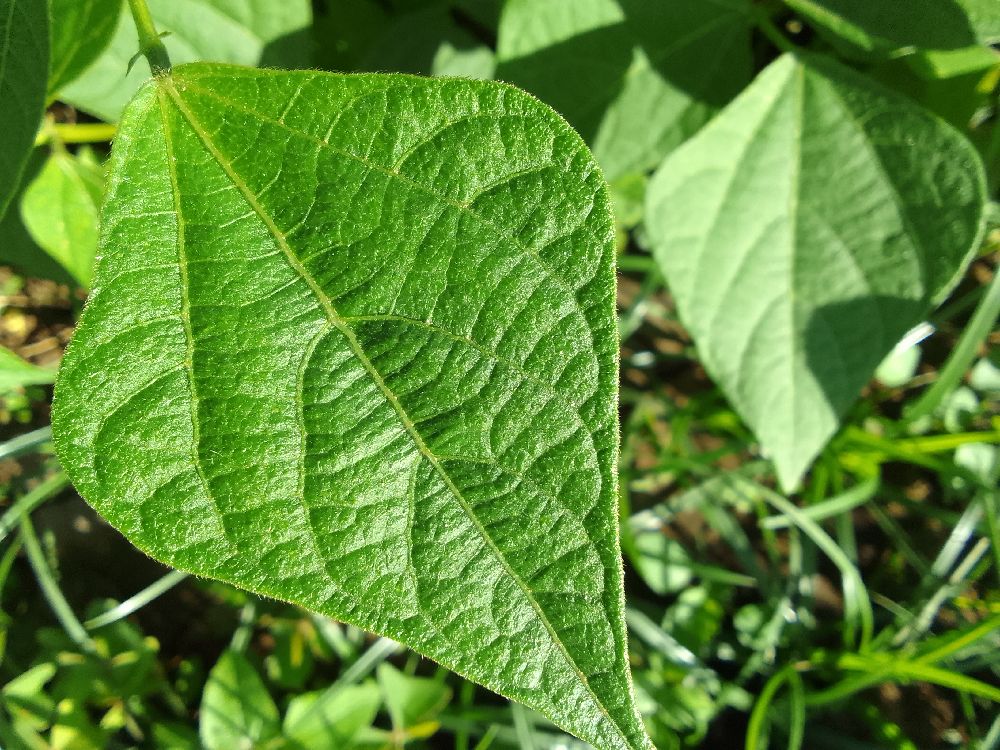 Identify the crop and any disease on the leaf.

common bean, healthy
